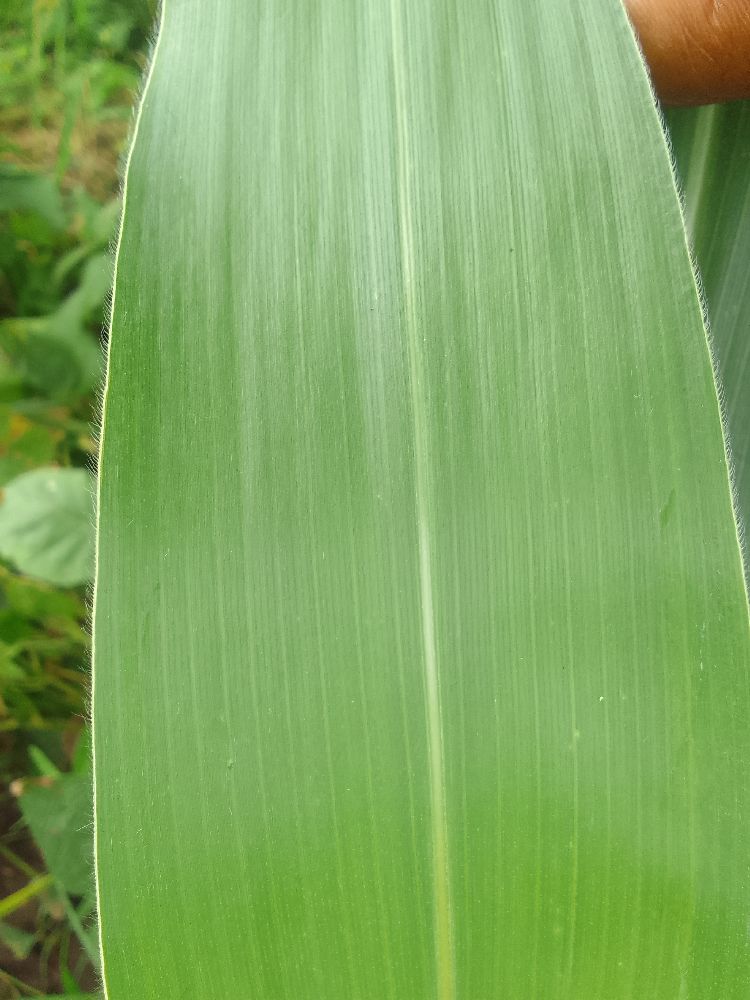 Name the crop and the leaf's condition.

maize, healthy
